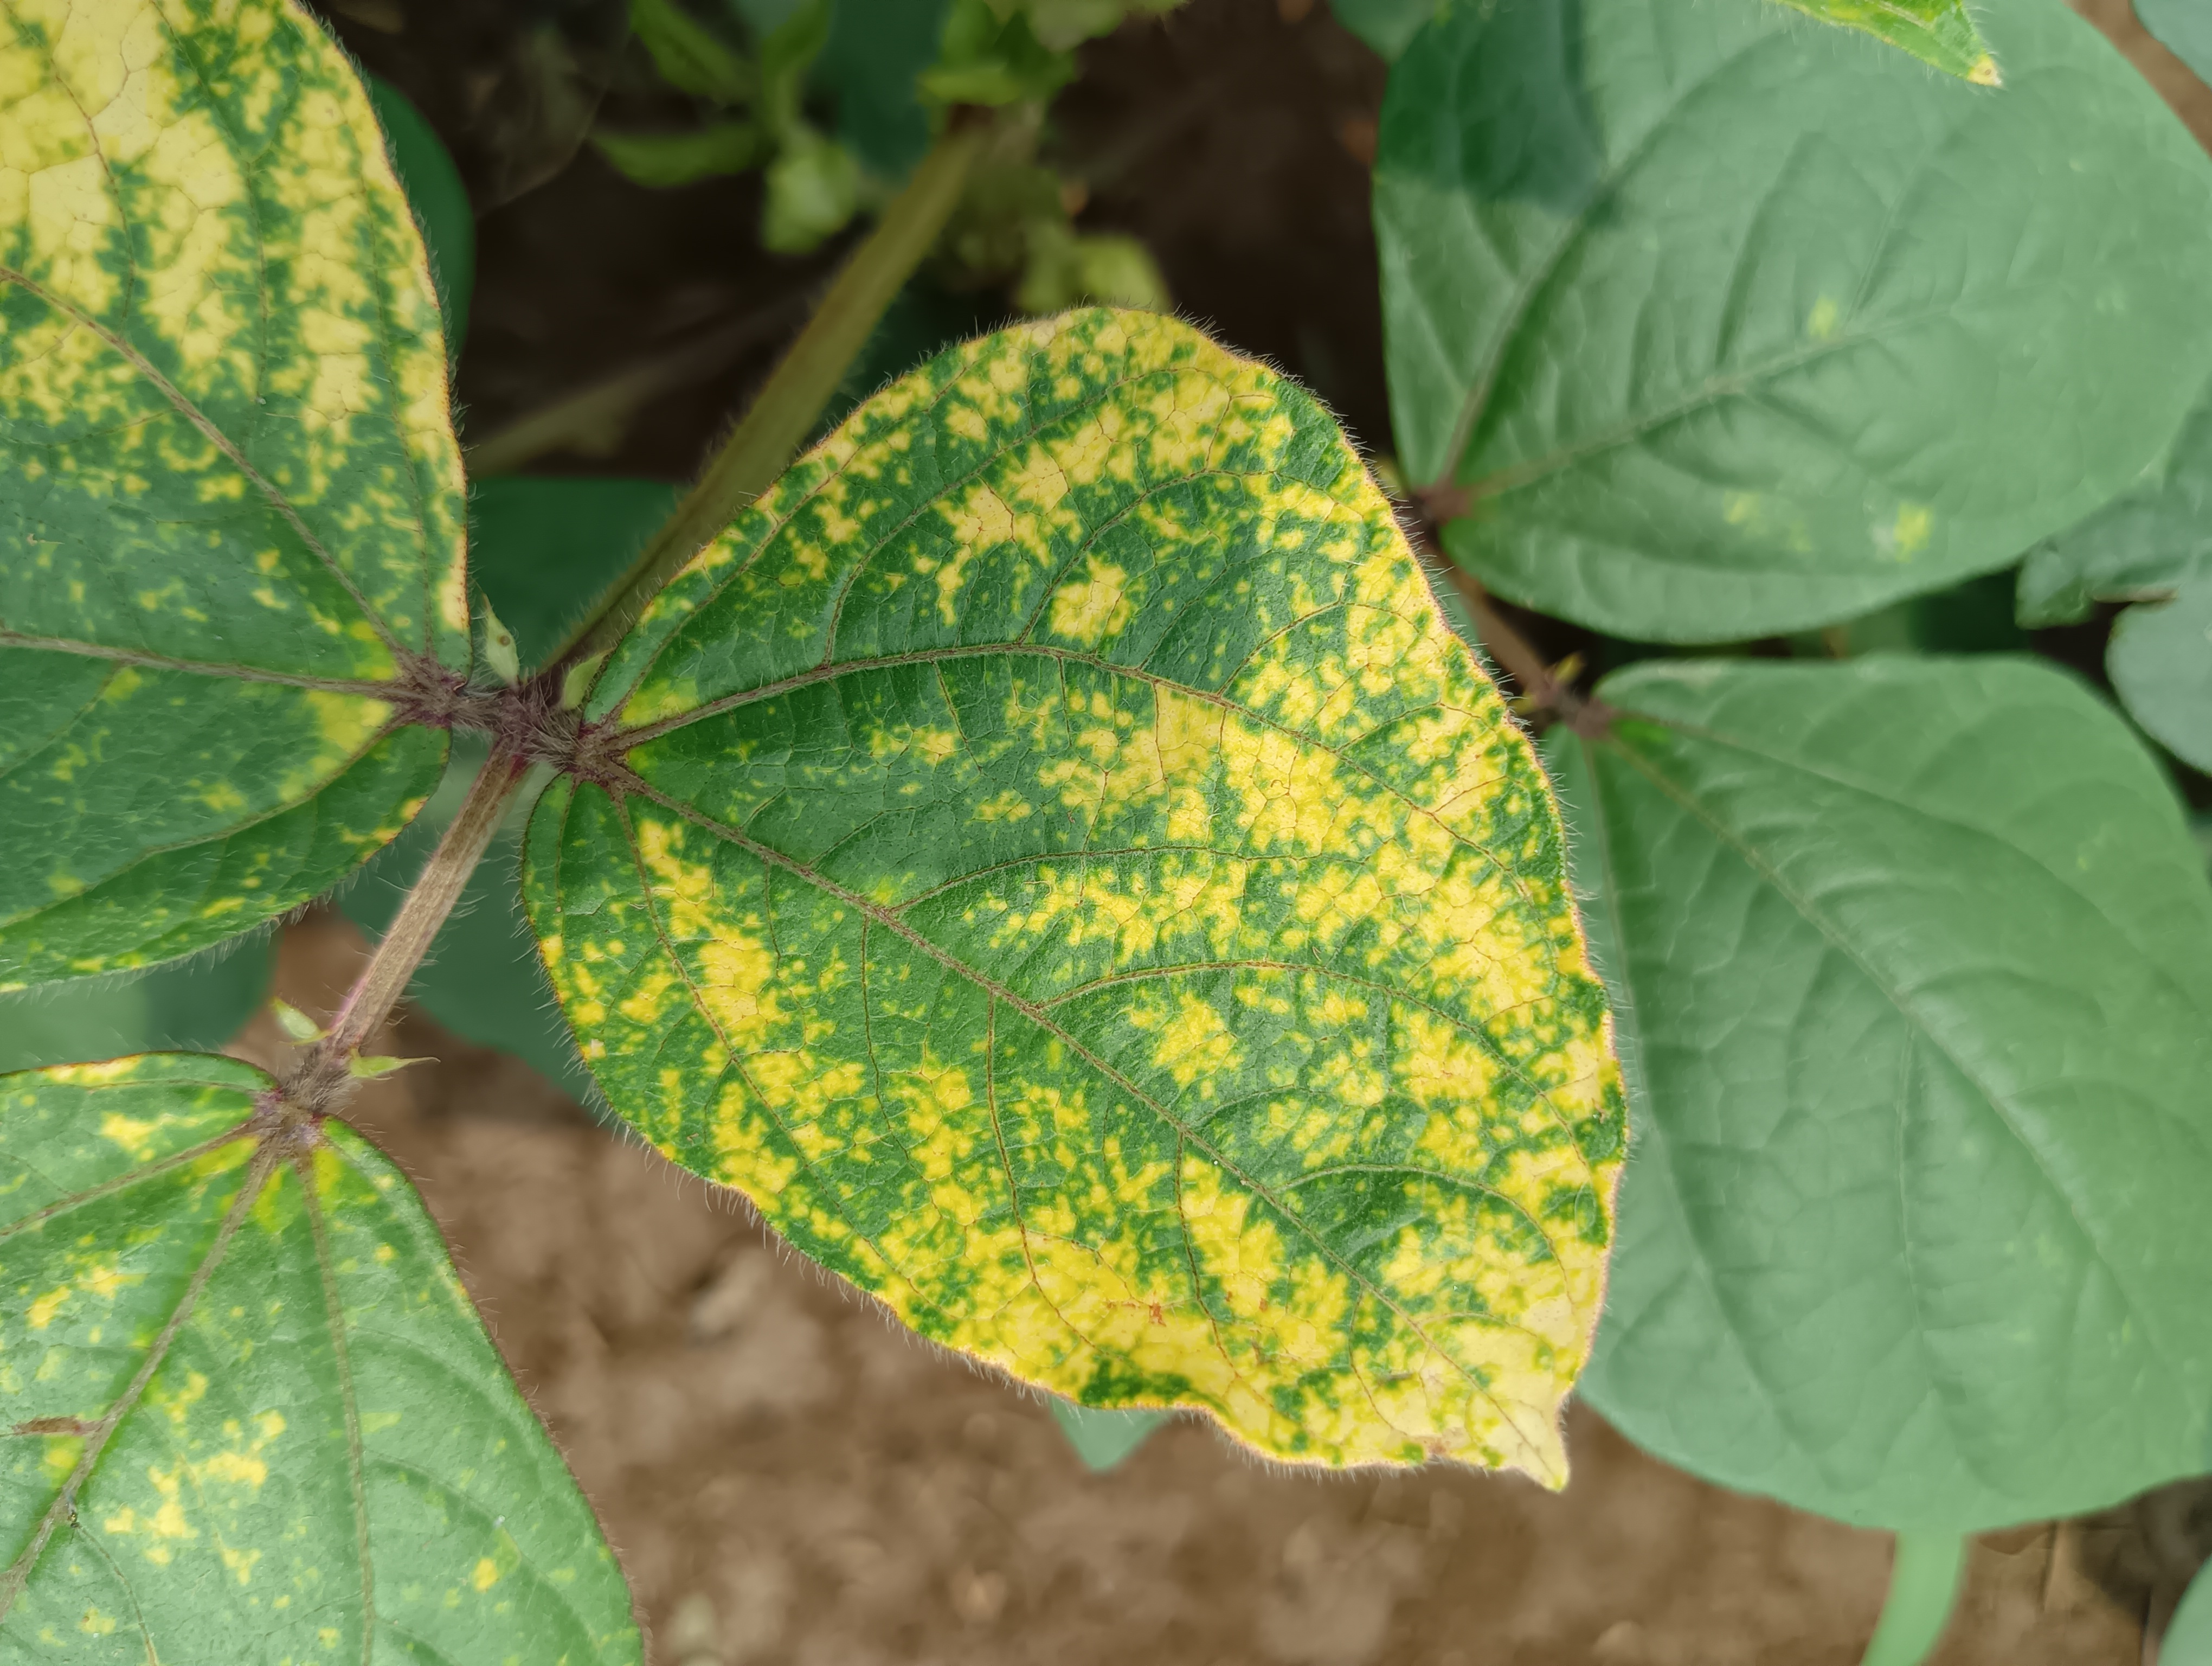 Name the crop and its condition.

mungbean, yellow mosaic
